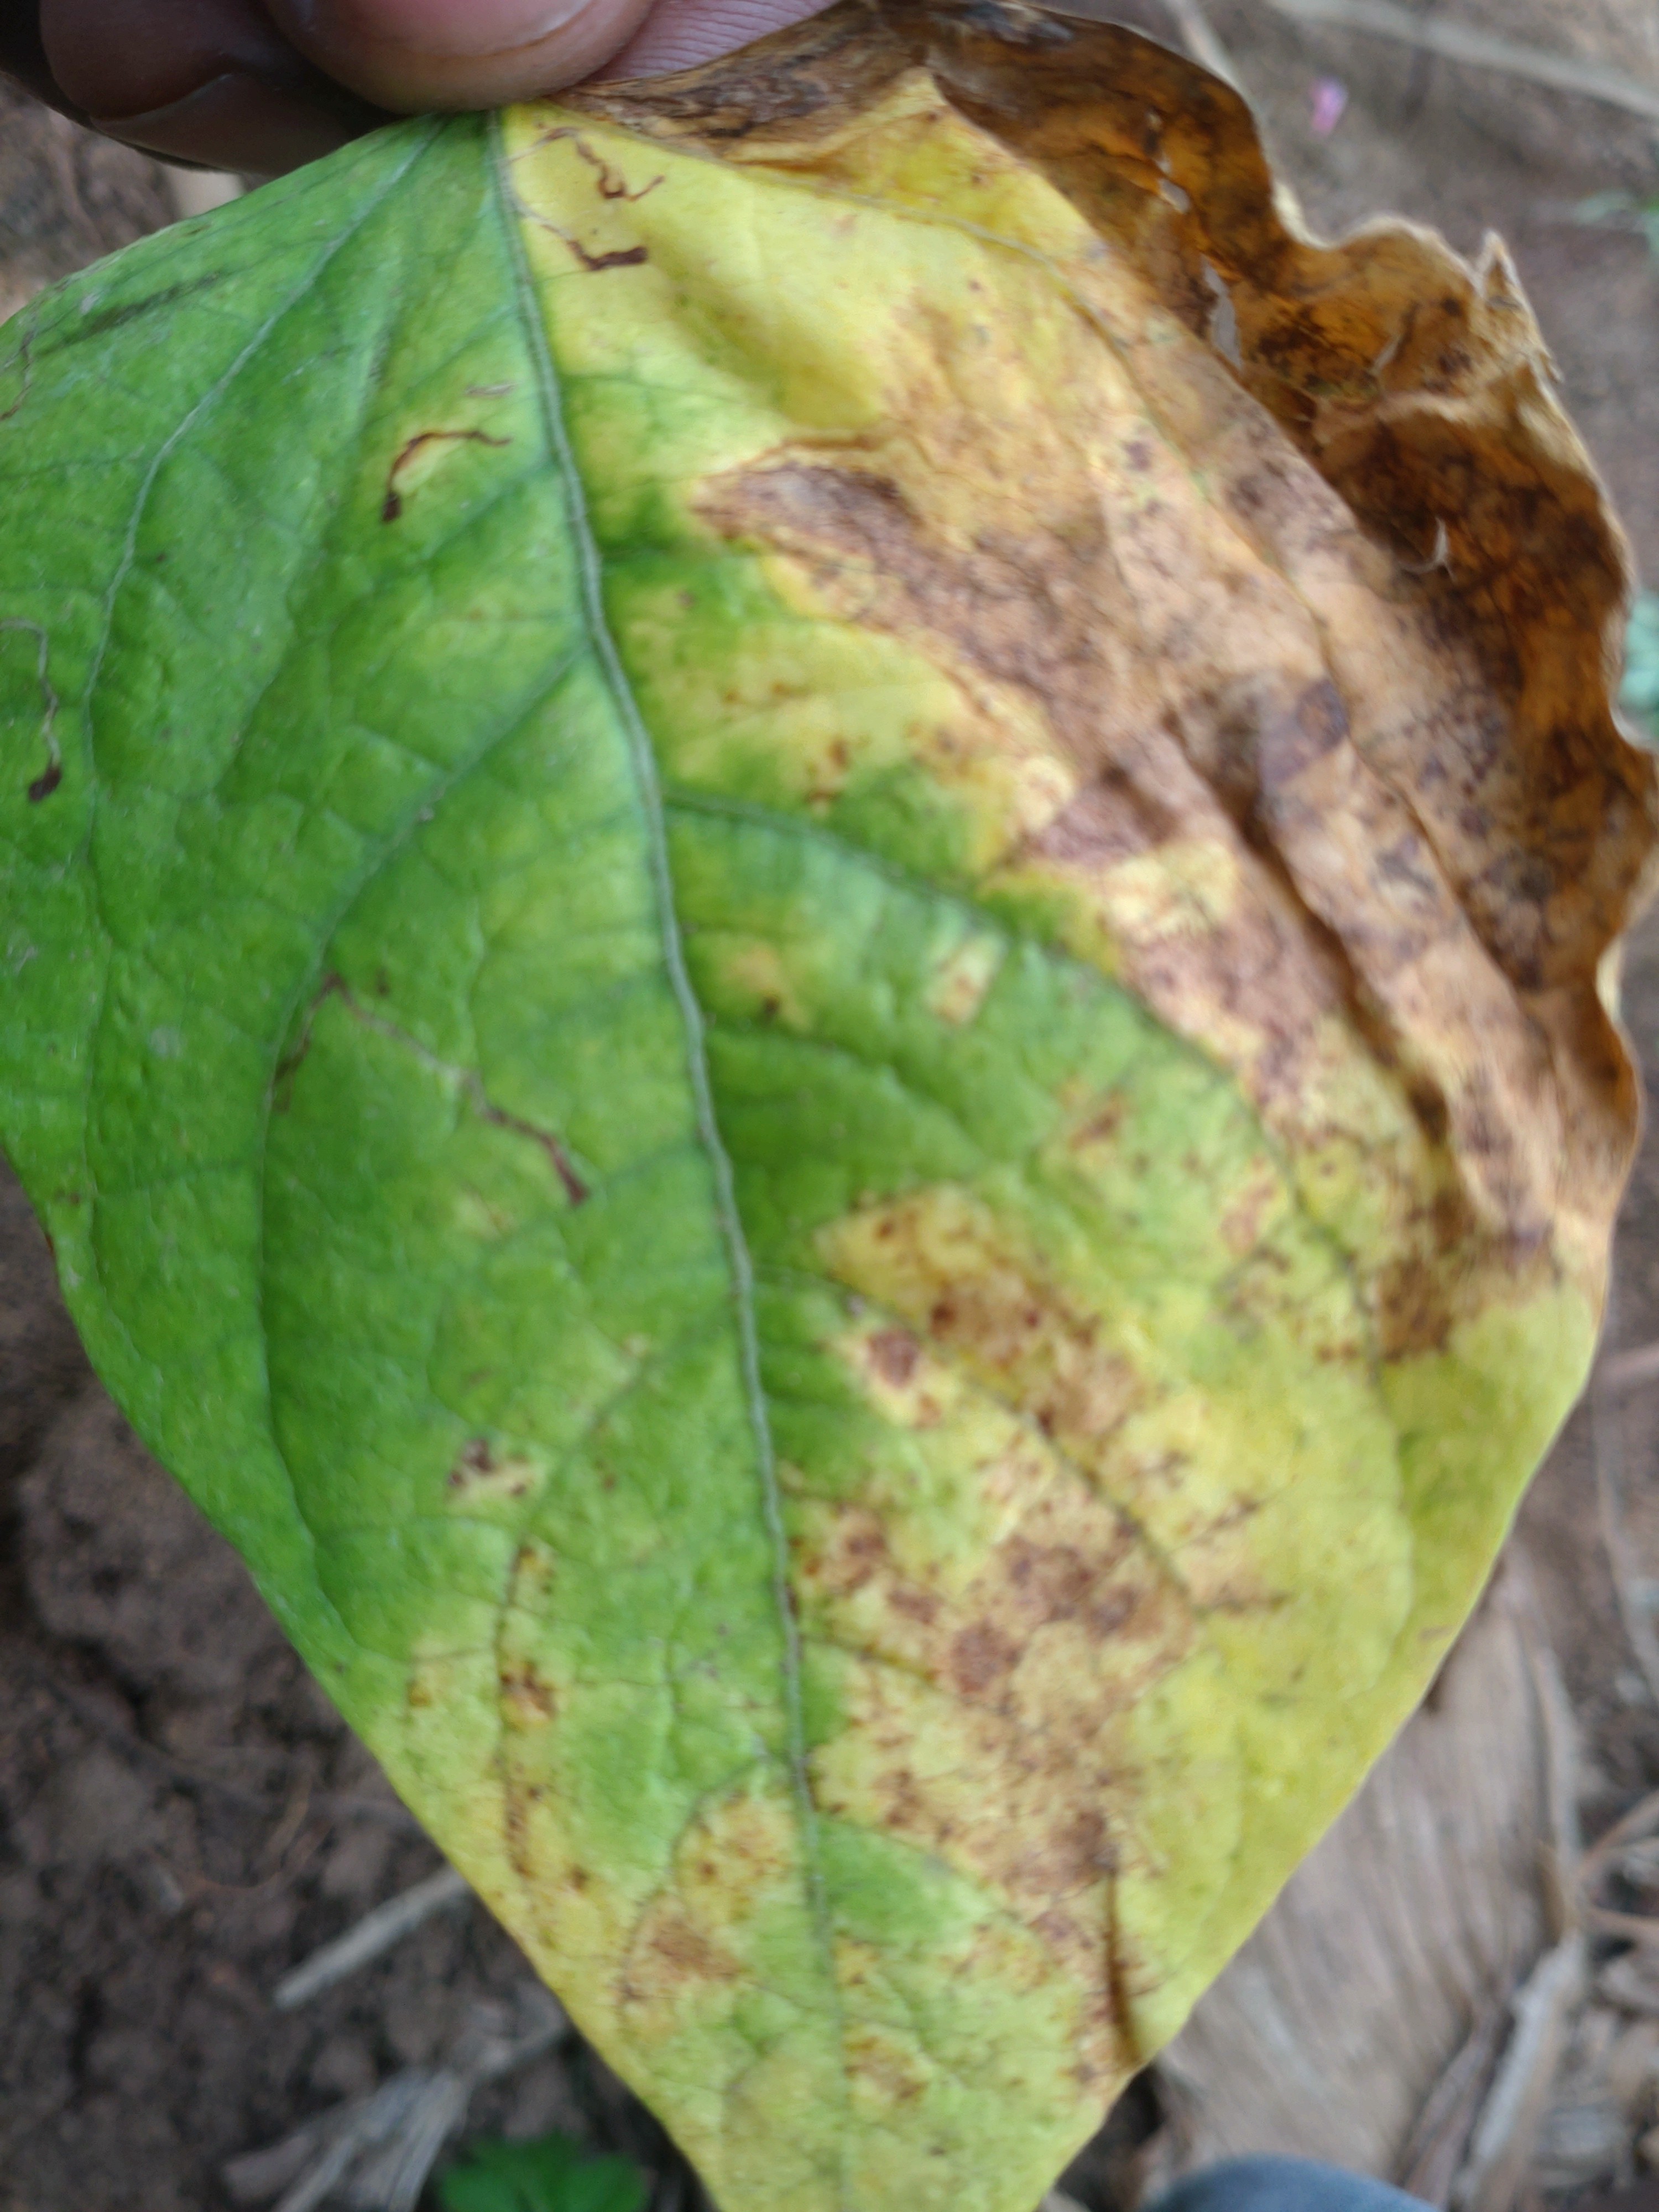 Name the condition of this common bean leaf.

rust
